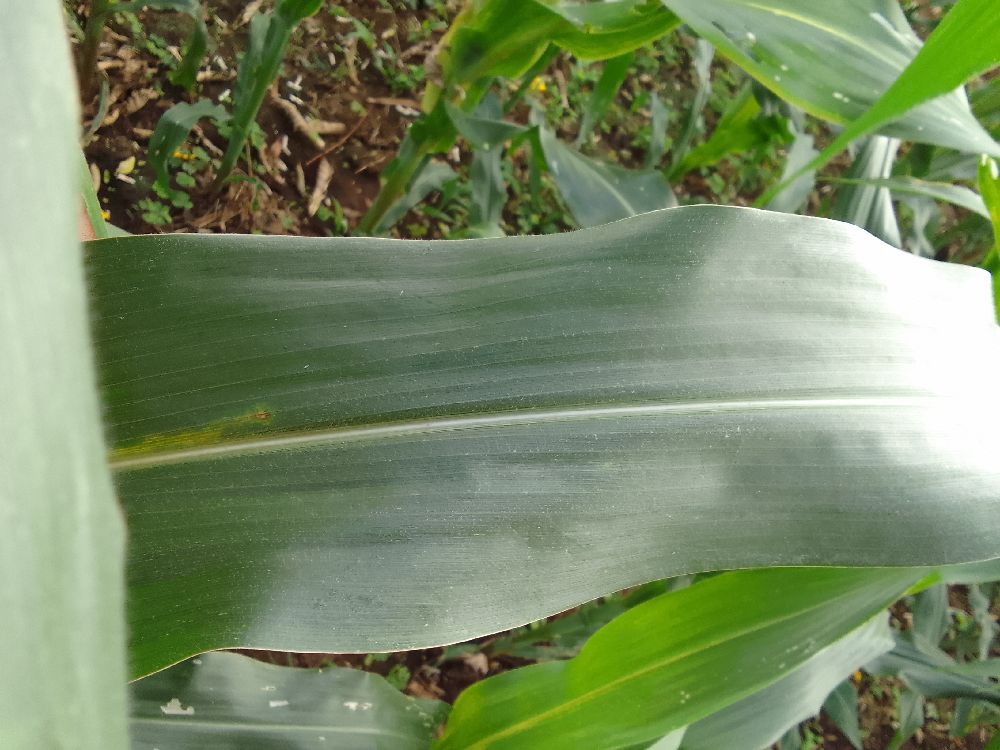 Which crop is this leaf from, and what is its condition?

maize, healthy
